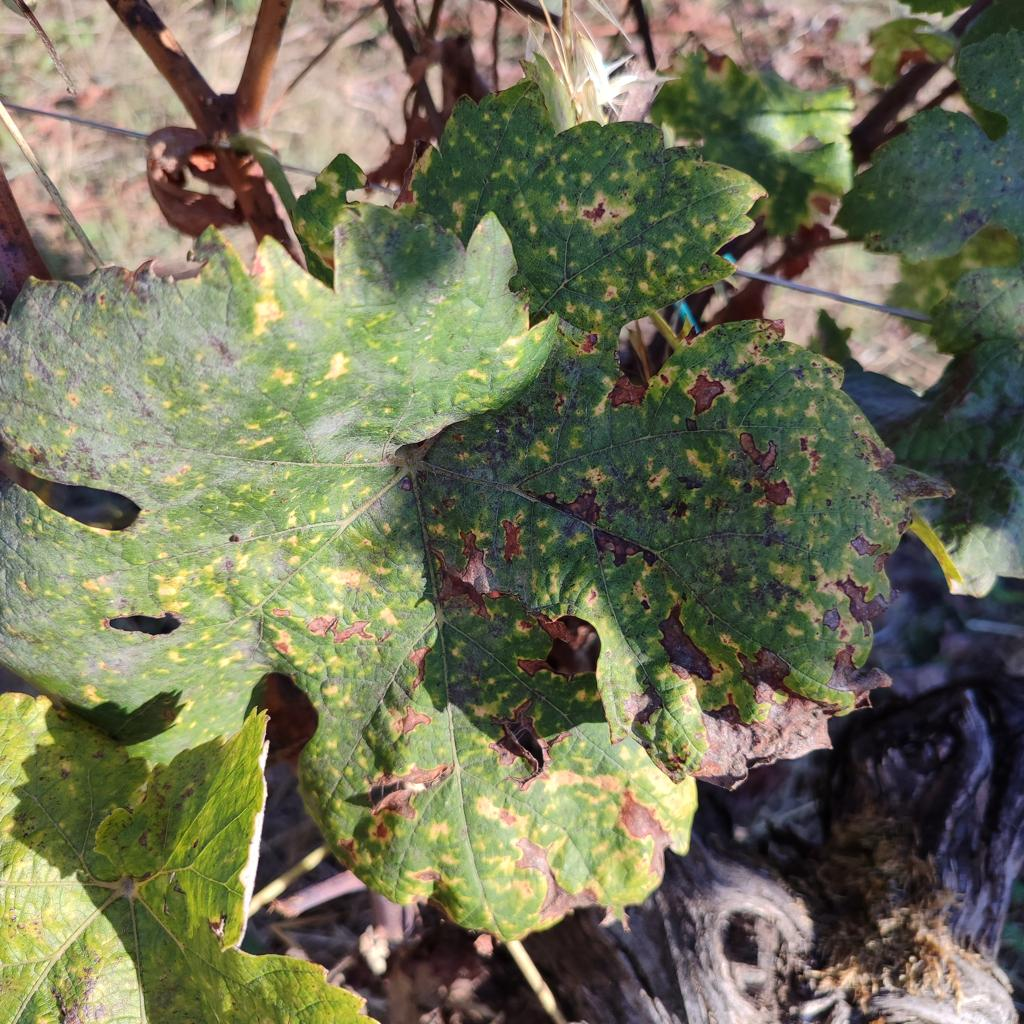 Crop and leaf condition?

grapevine, esca complex
